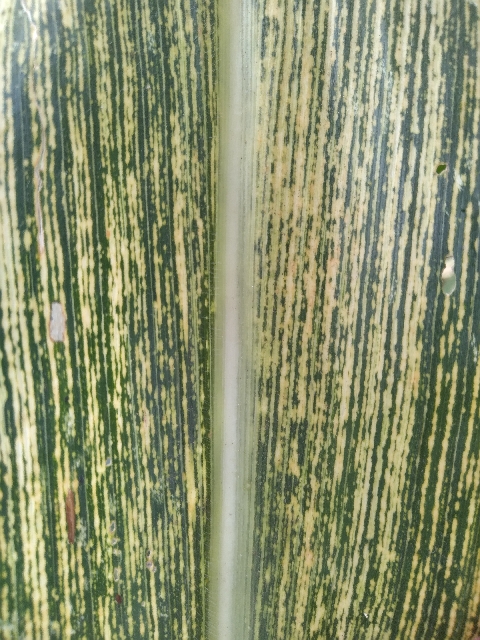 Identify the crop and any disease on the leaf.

maize, maize streak virus
